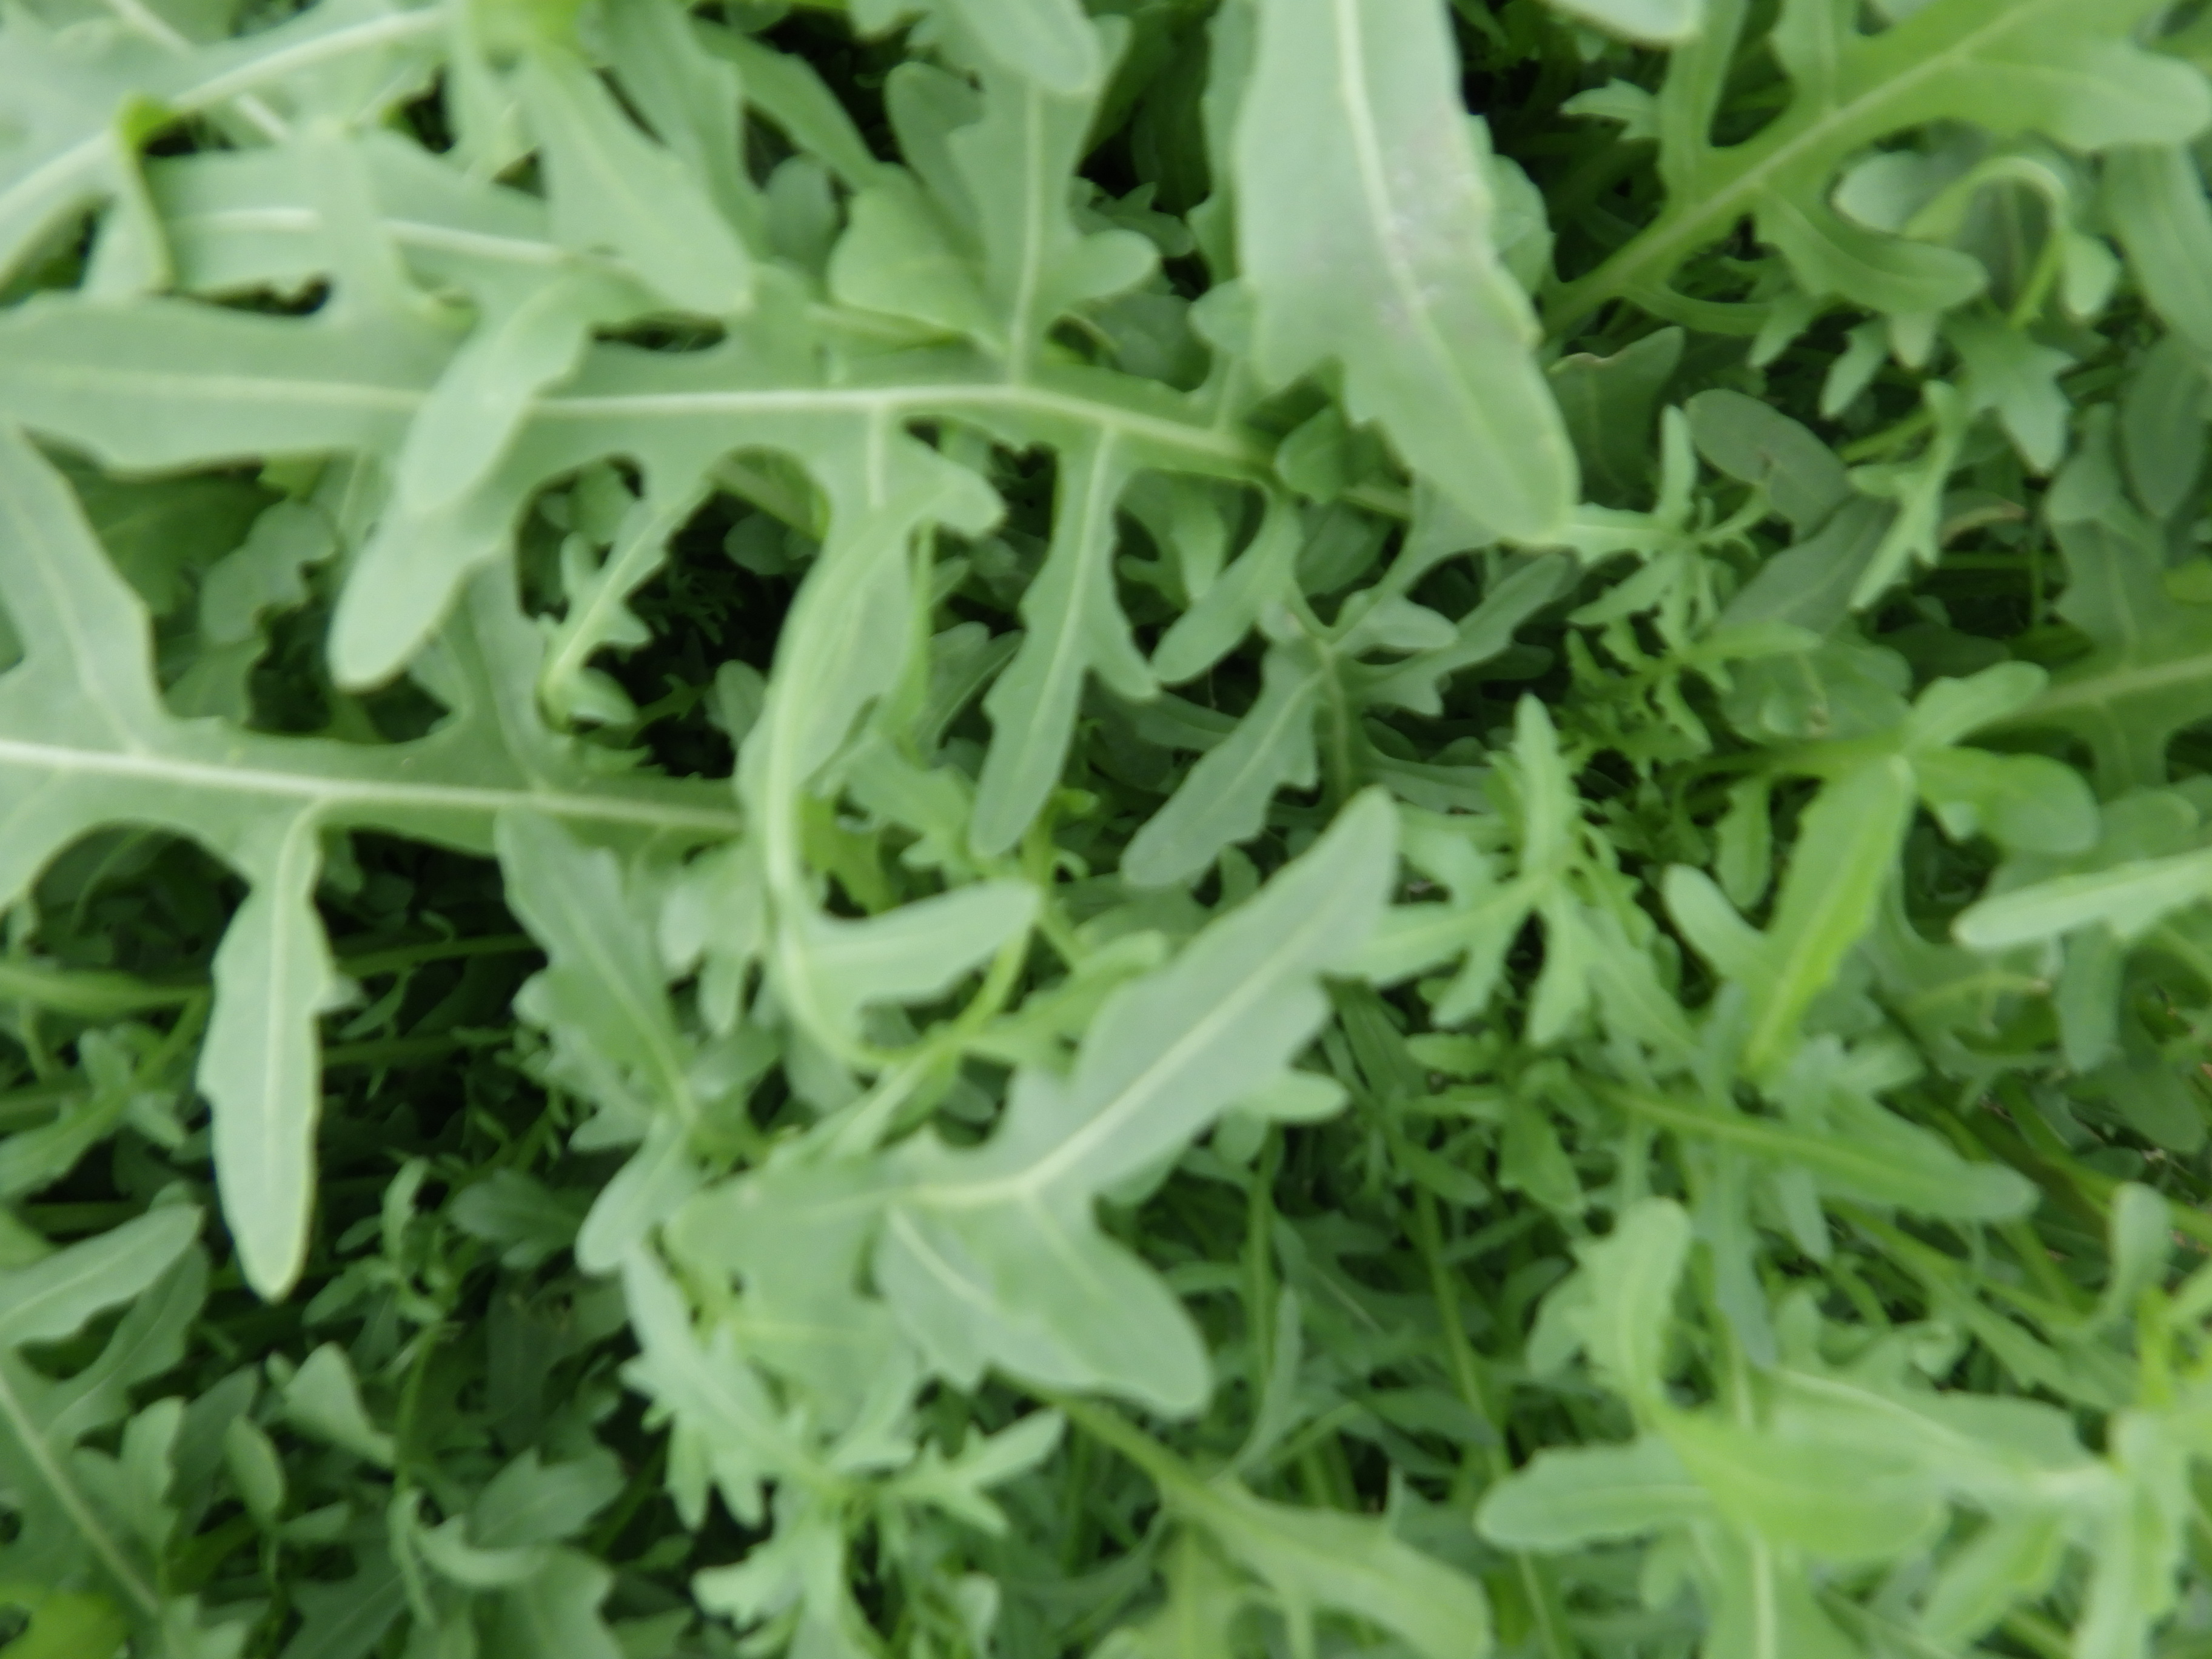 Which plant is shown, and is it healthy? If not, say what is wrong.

rocket, healthy
